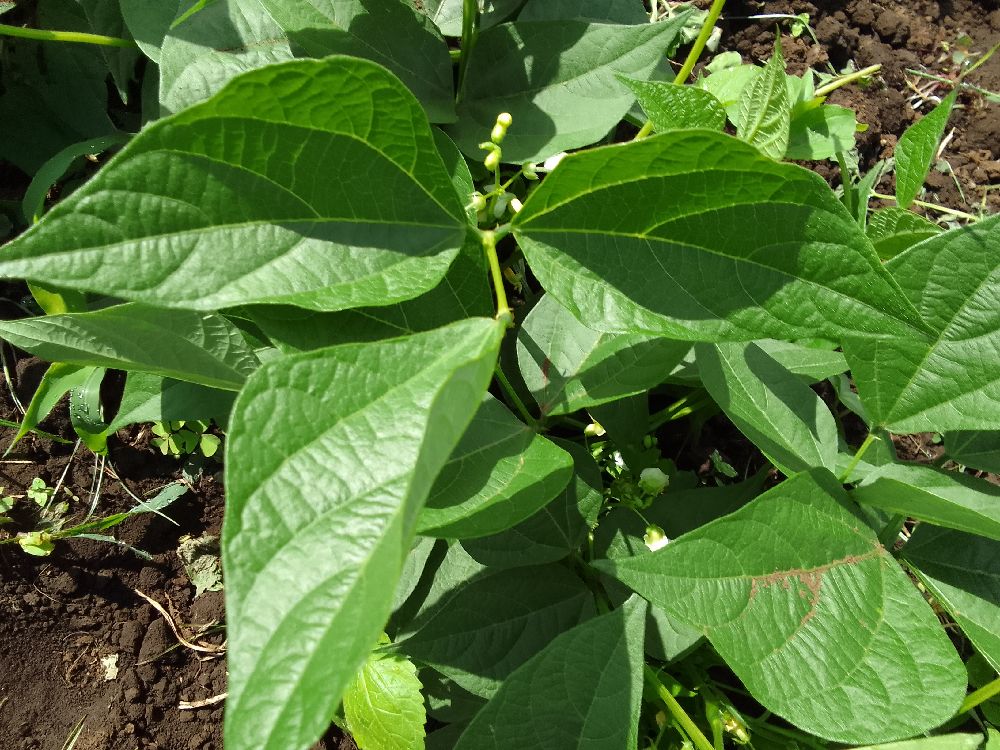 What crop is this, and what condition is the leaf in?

common bean, healthy
